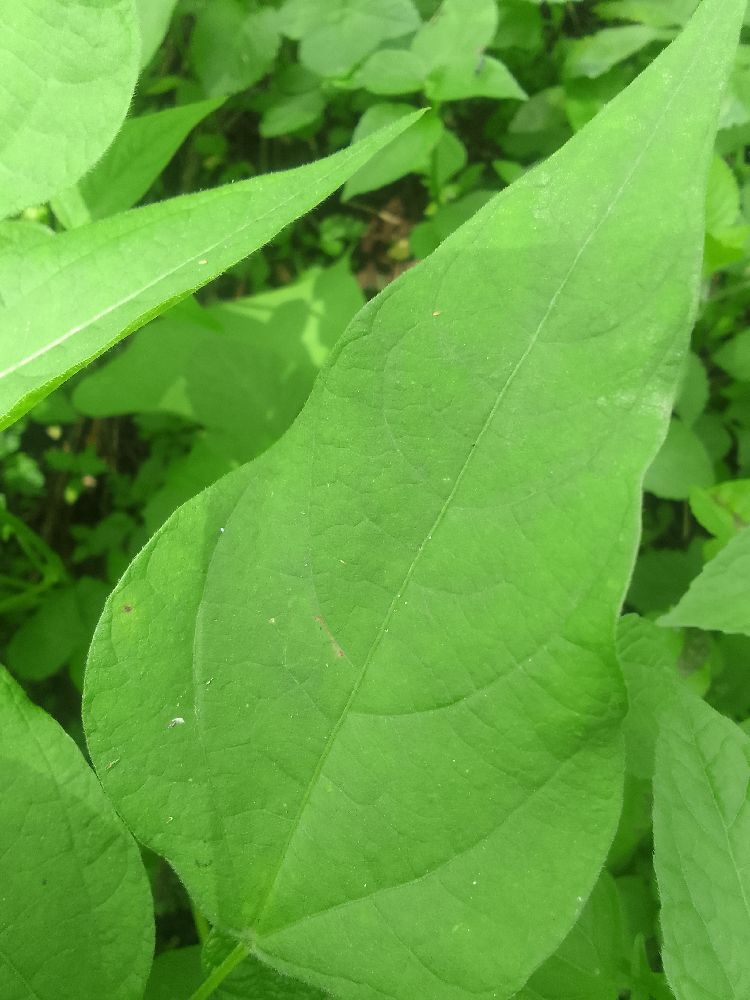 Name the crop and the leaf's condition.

common bean, healthy
